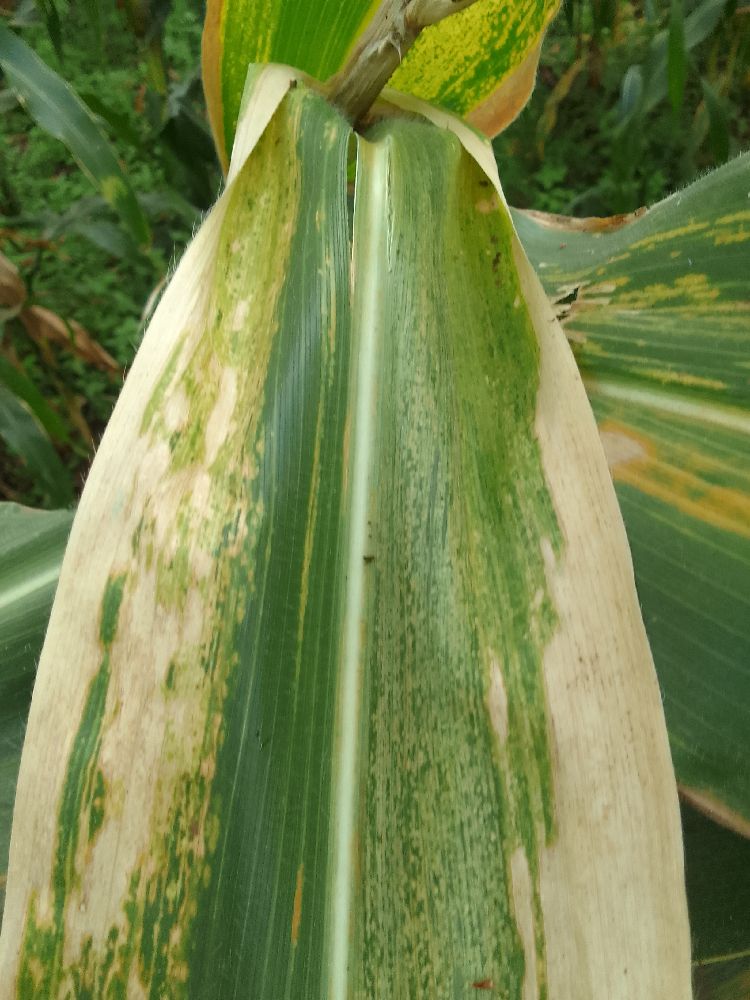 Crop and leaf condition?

maize, maize lethal necrosis
